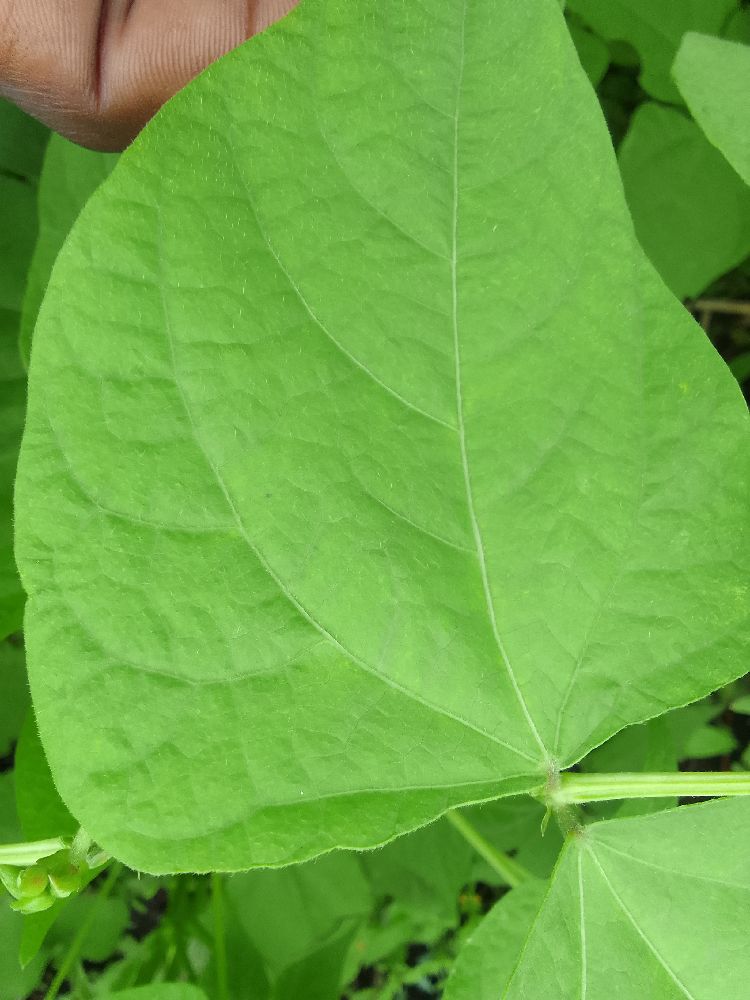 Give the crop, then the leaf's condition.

common bean, healthy
